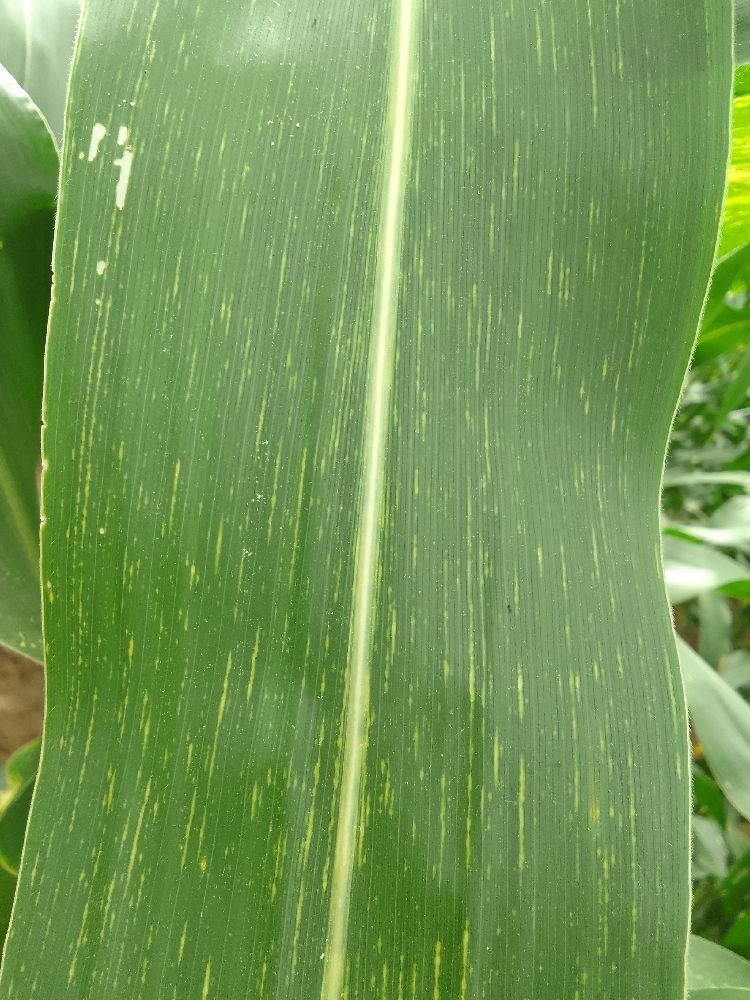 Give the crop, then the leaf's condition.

maize, maize streak virus
